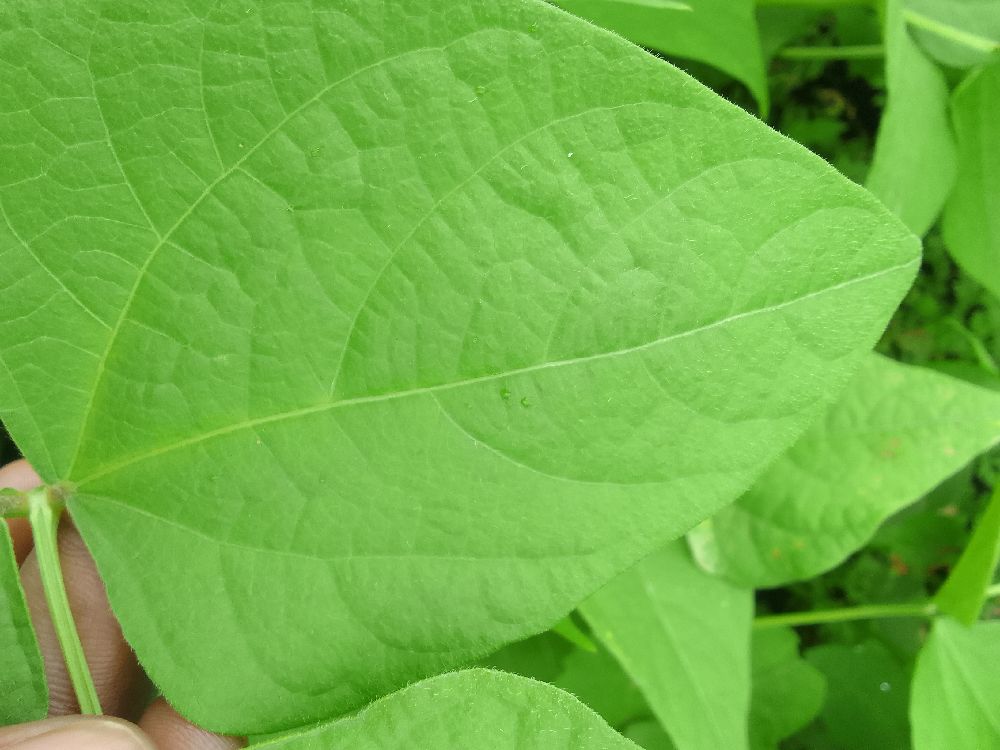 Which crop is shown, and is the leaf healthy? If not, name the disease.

common bean, healthy
